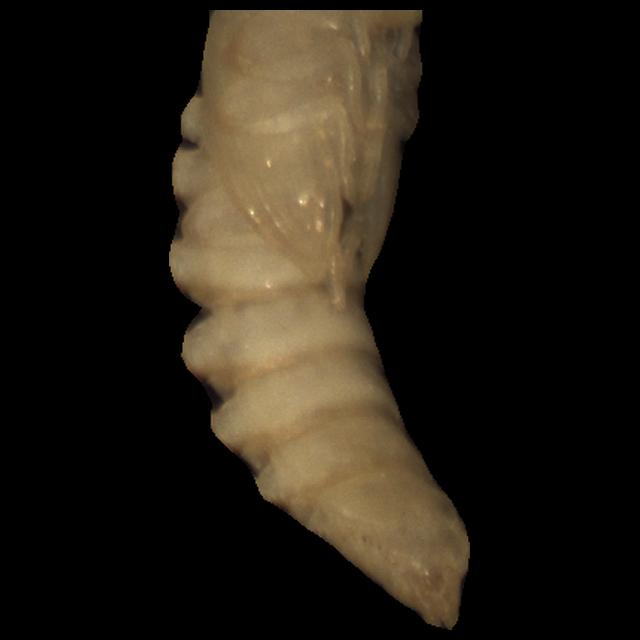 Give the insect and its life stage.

mealworm pupa
